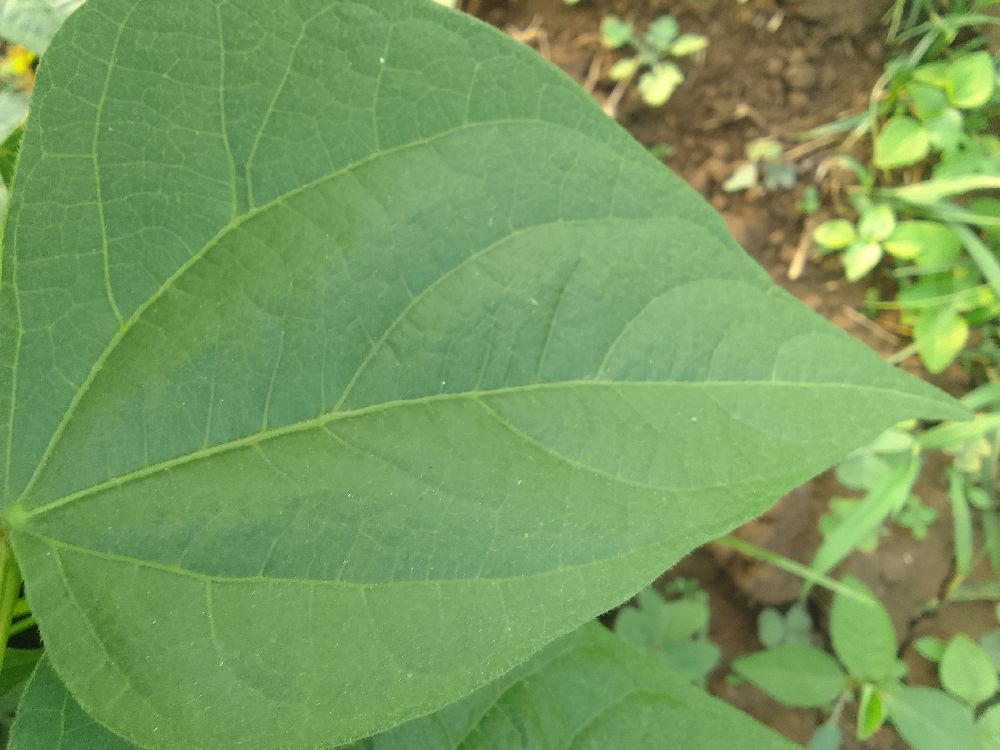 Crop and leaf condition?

common bean, healthy
